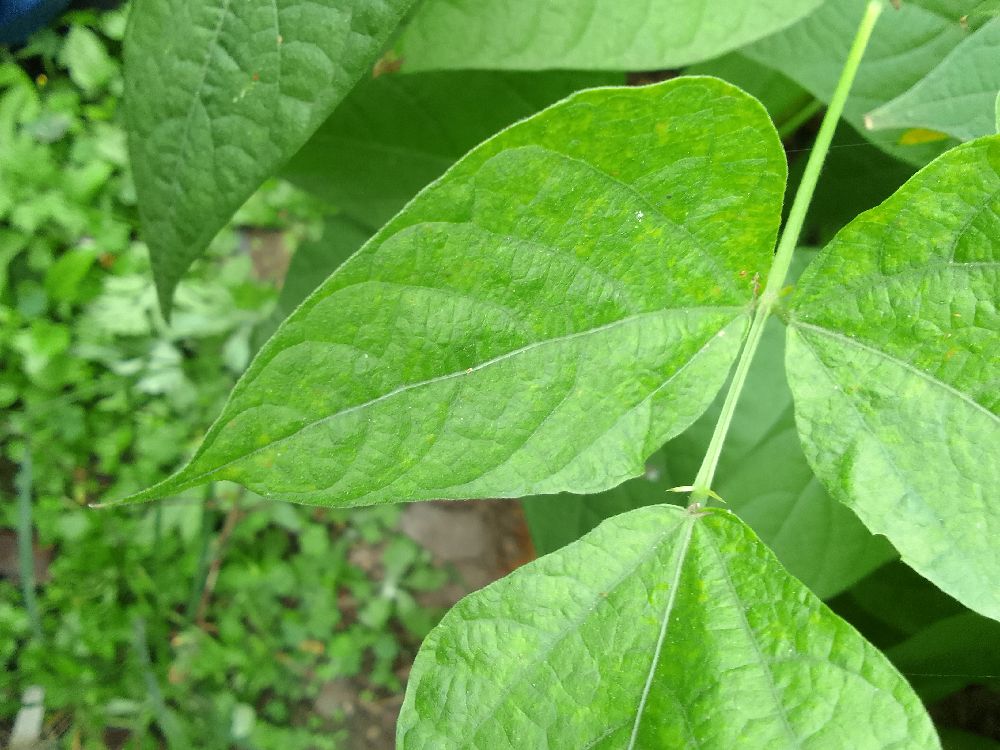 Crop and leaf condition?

common bean, healthy
